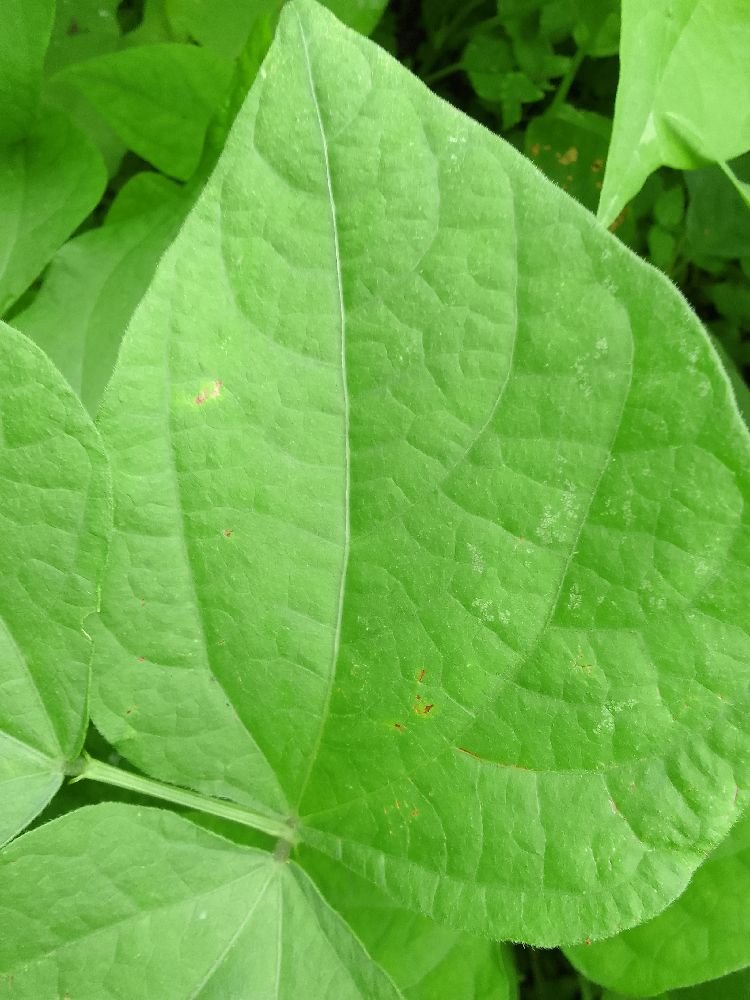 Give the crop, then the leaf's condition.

common bean, healthy
